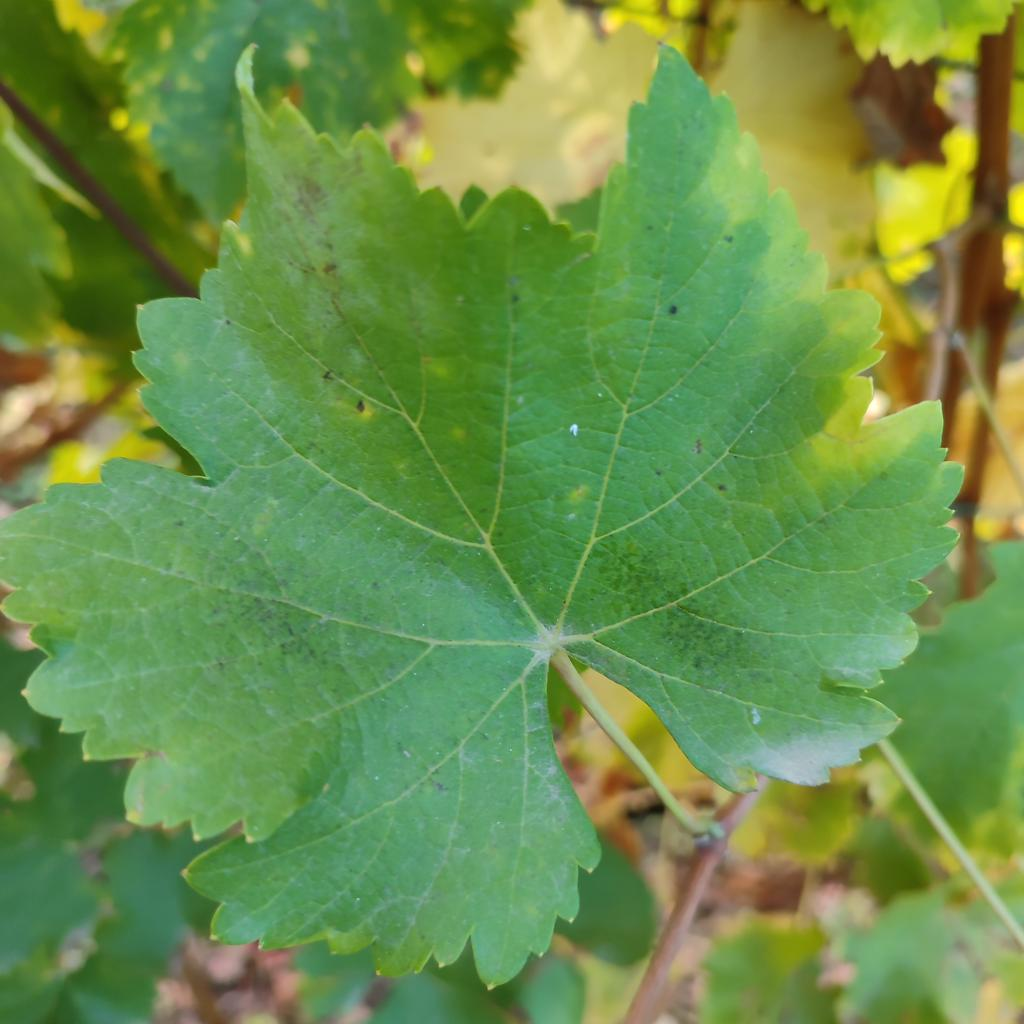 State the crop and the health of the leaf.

grapevine, powdery mildew
